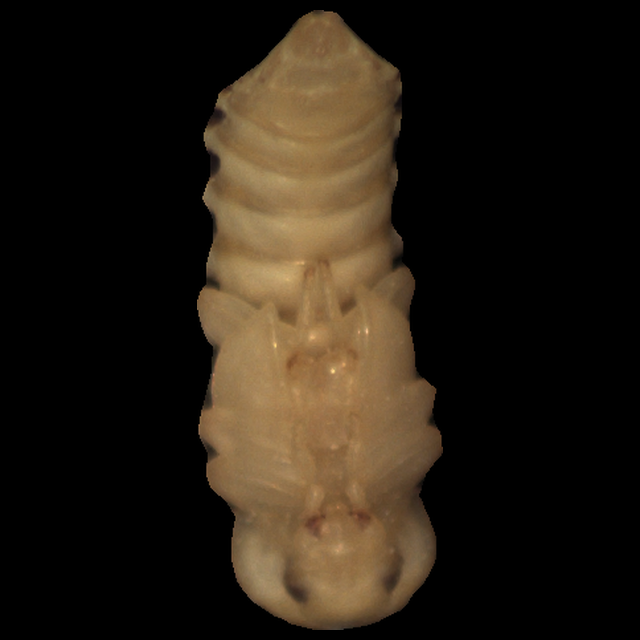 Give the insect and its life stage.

mealworm pupa
